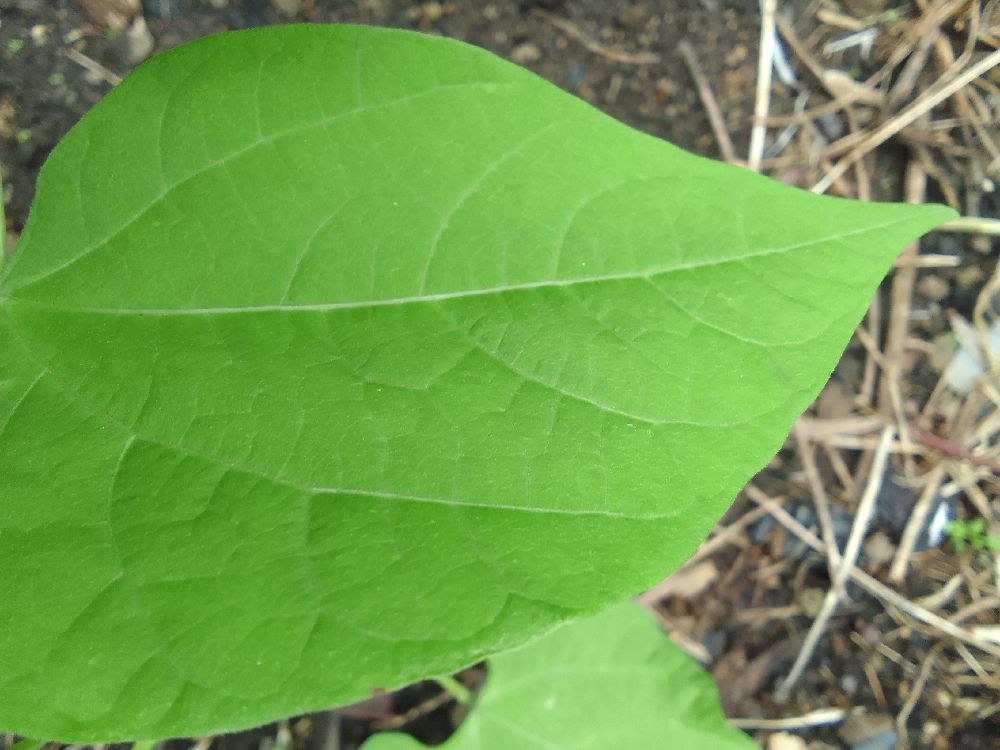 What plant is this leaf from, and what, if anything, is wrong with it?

common bean, healthy
